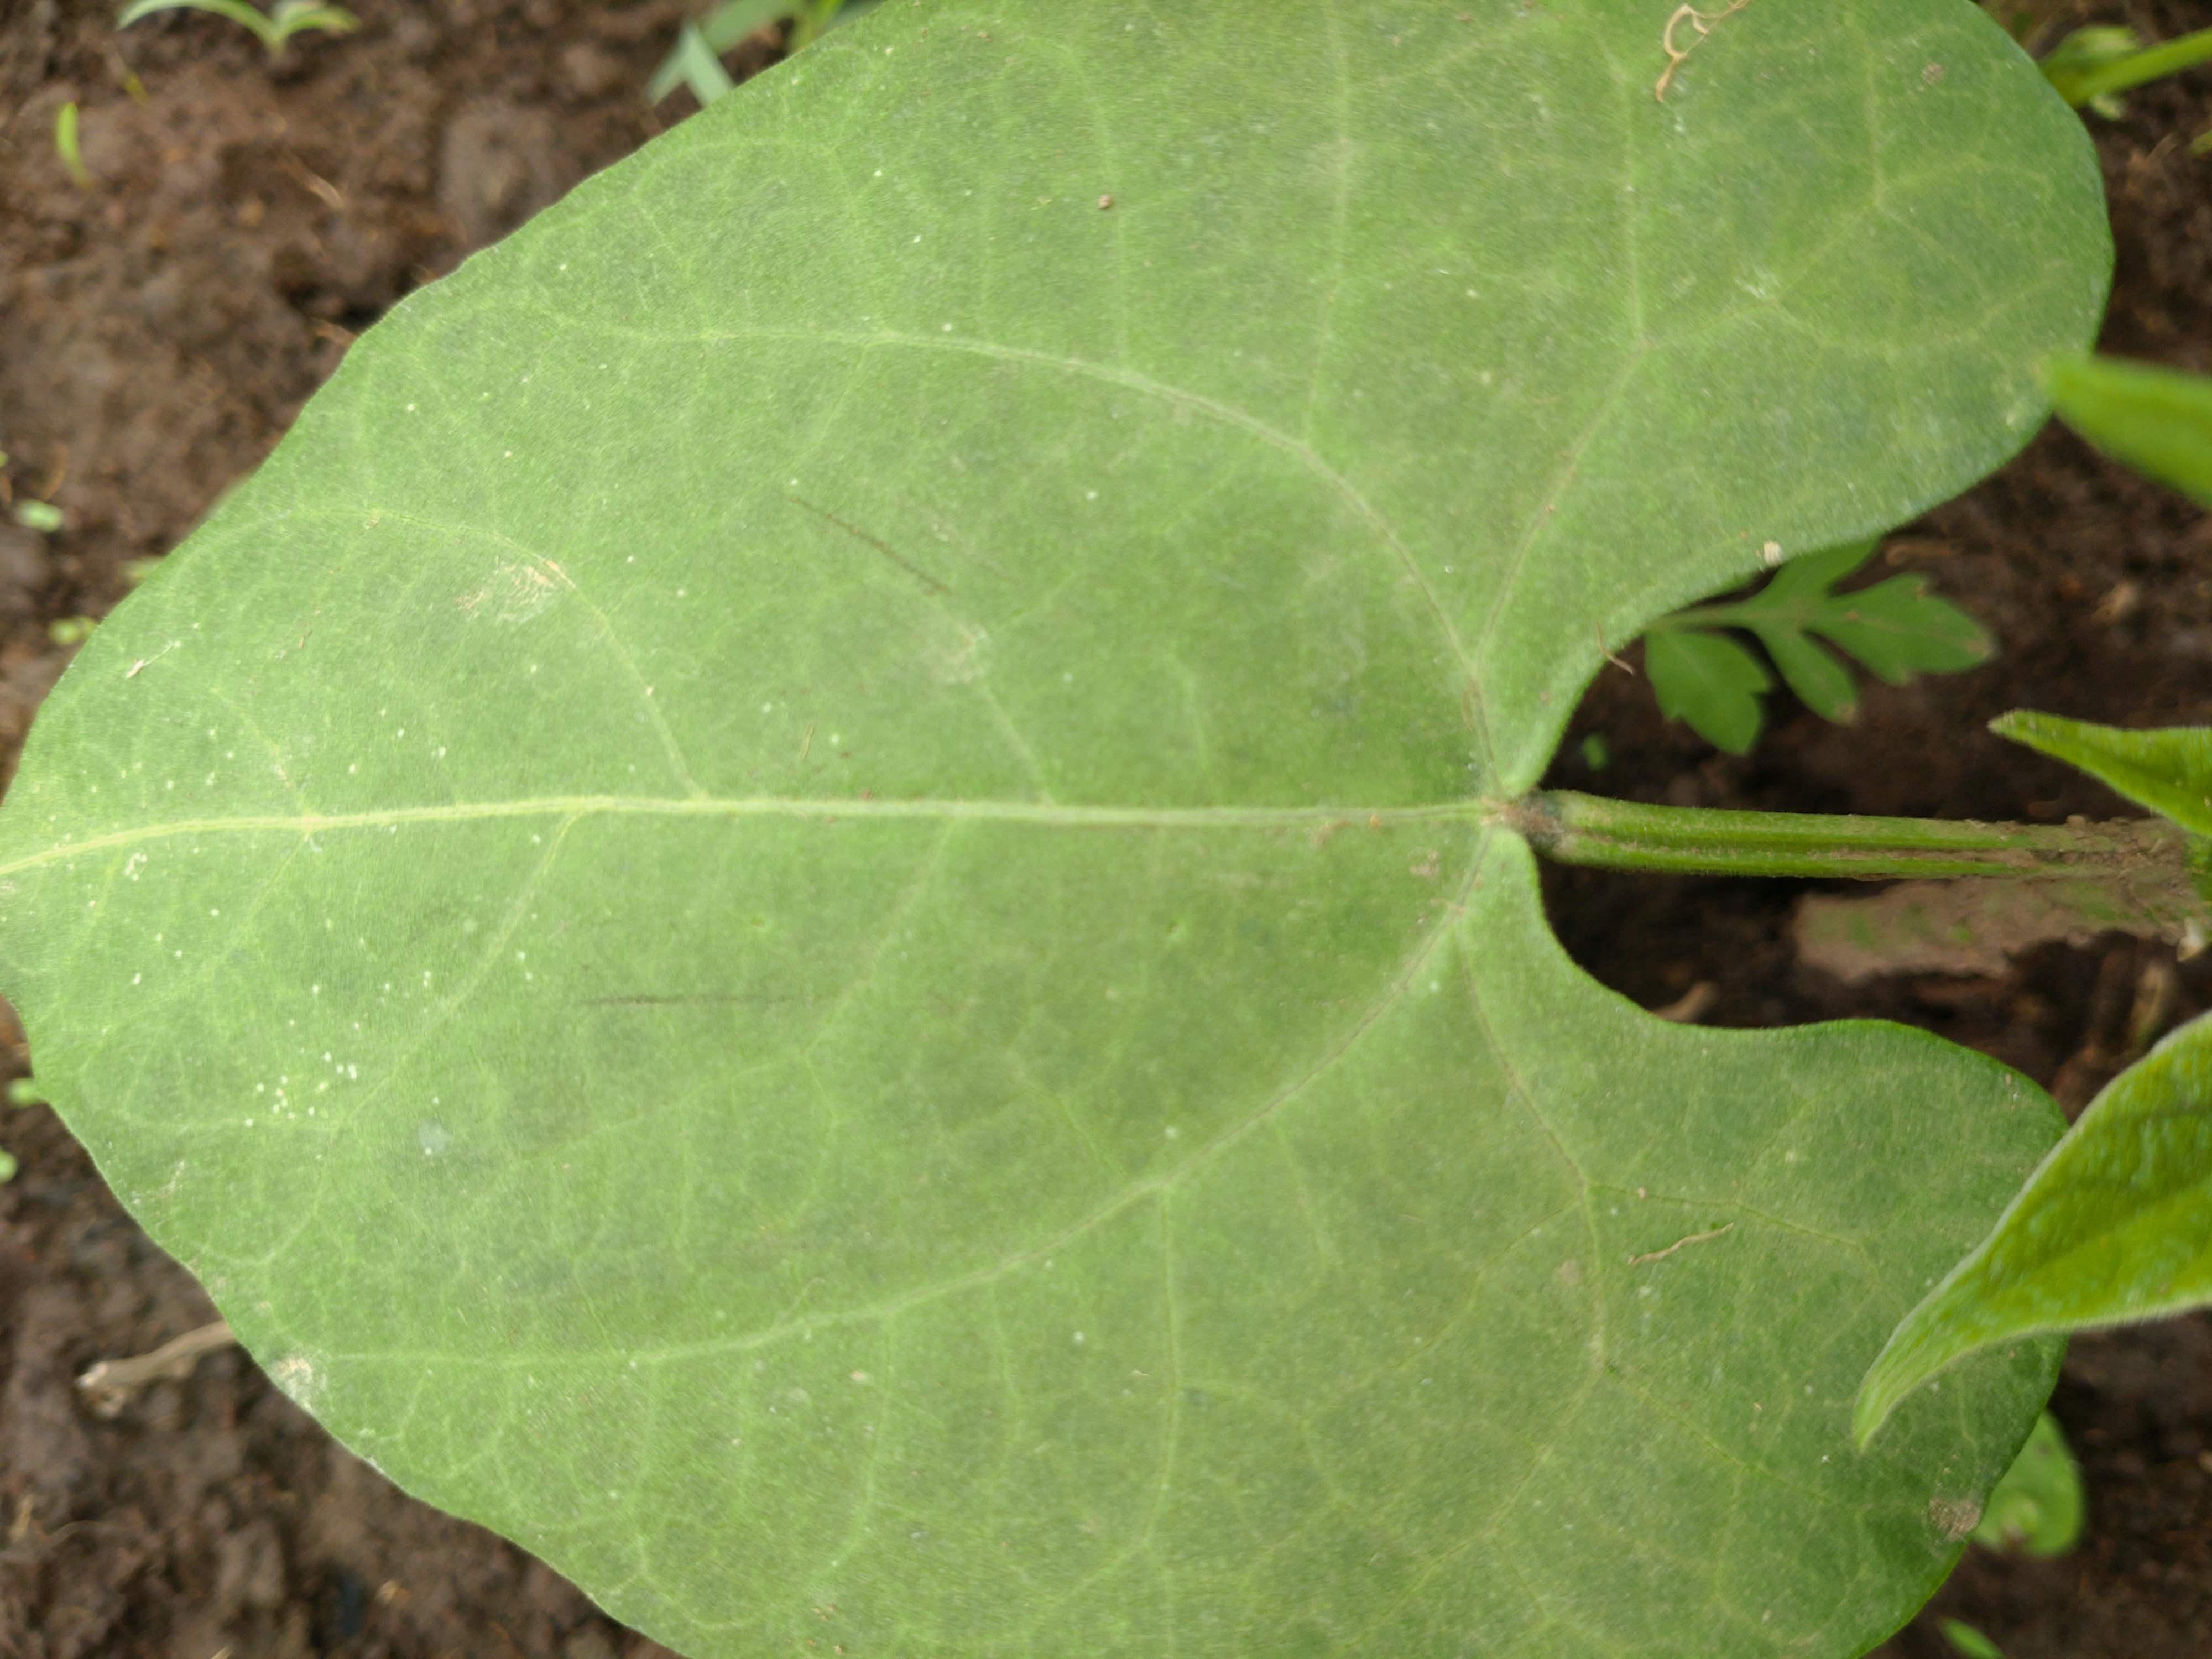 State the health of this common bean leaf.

healthy
